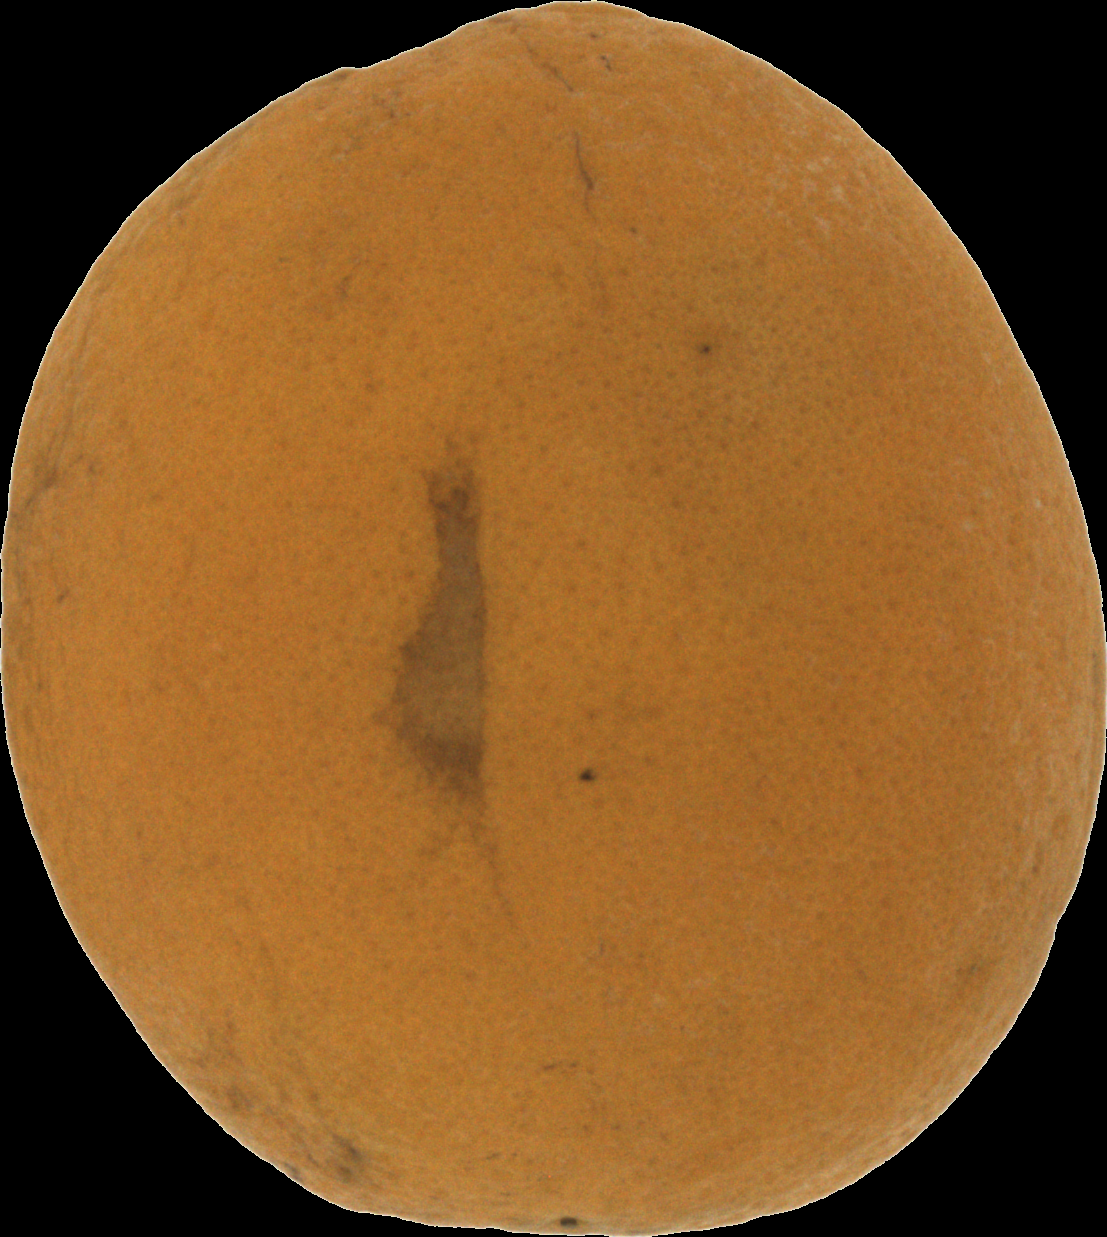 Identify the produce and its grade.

orange, bad
